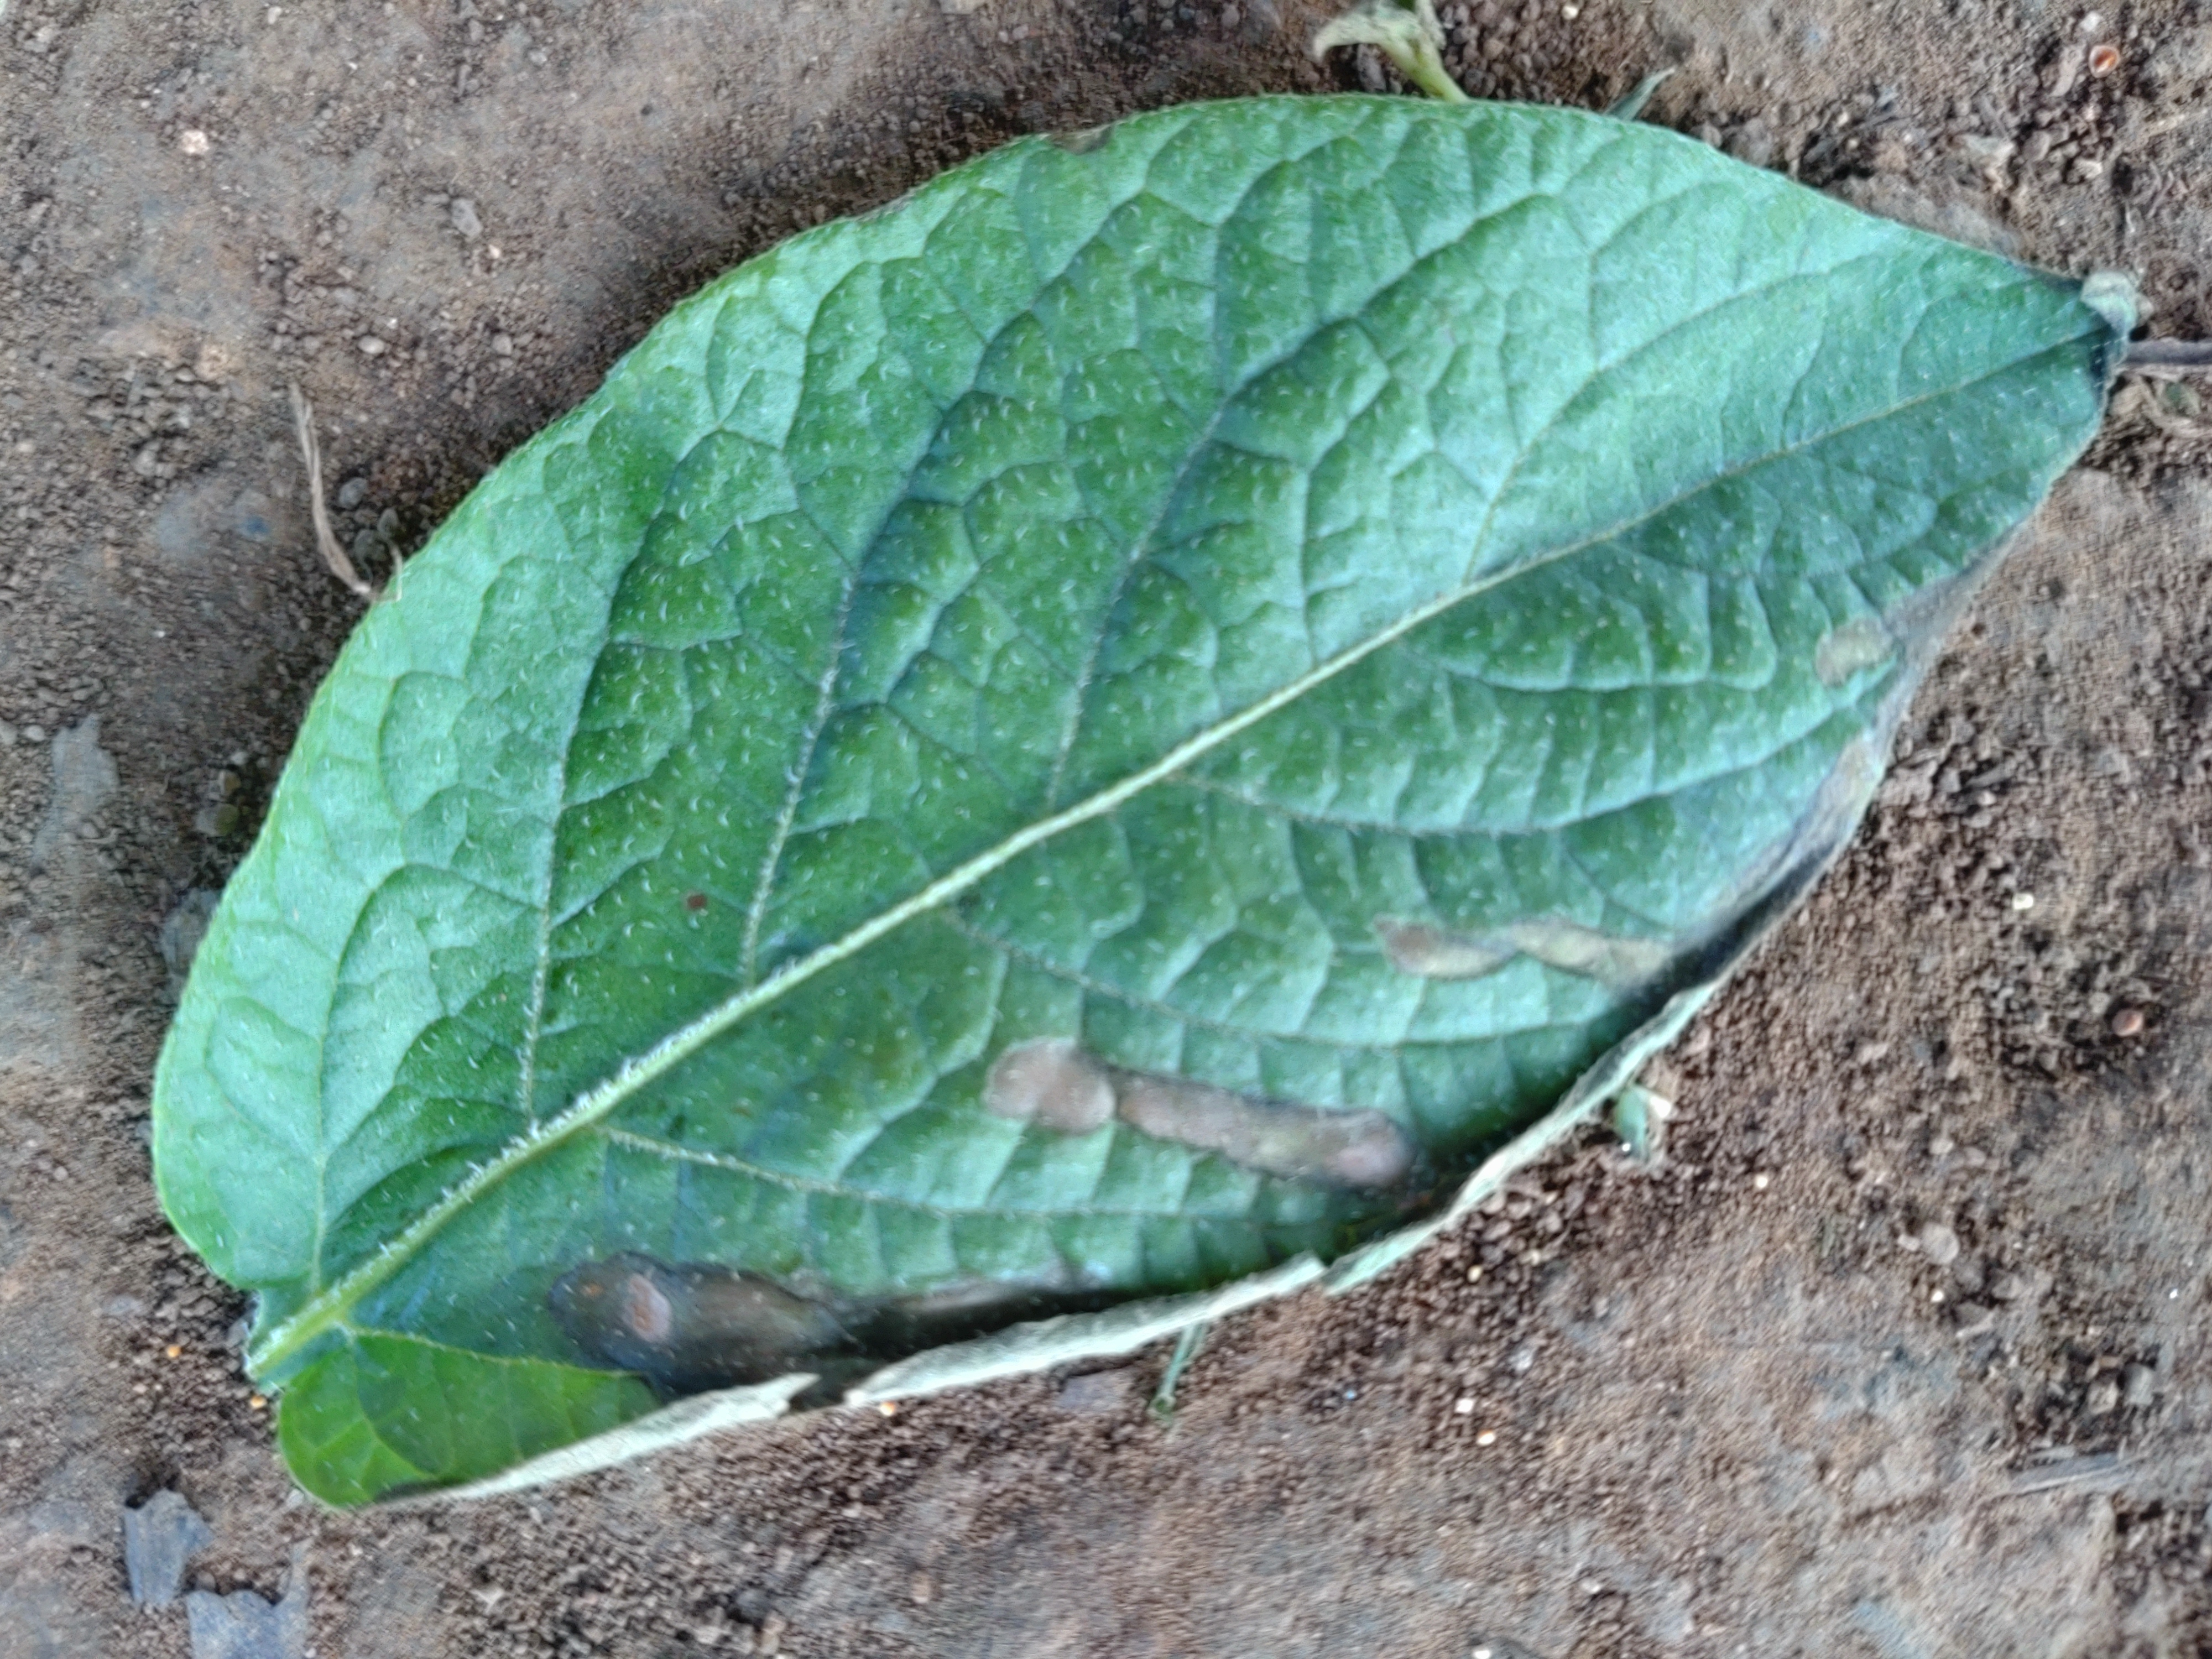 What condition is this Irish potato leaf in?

early blight
